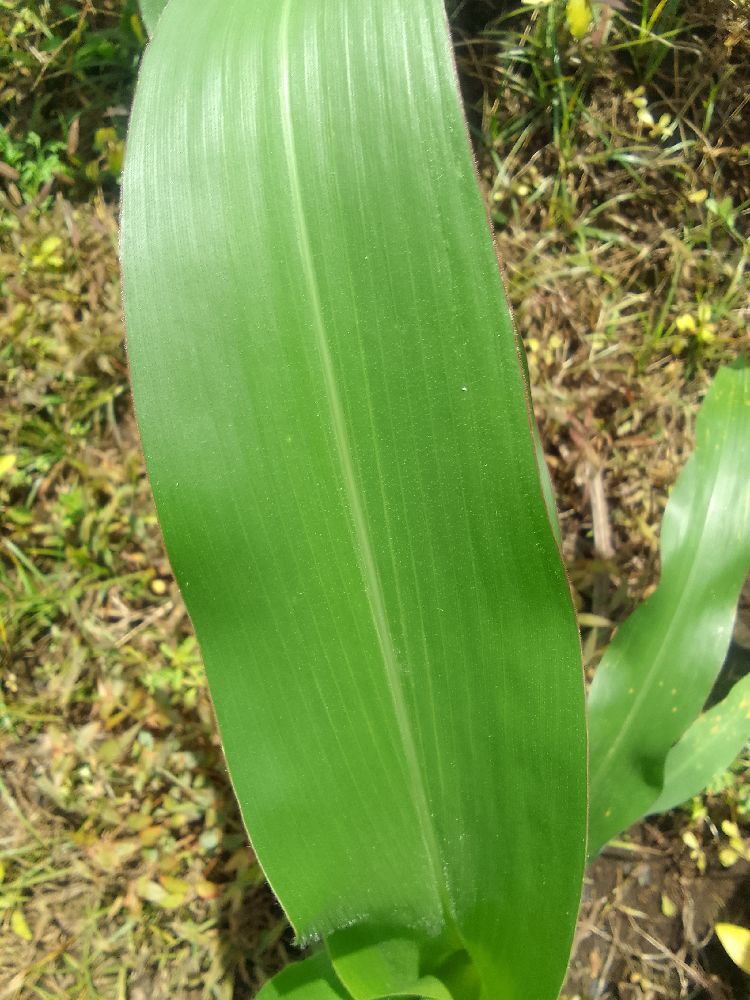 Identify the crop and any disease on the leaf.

maize, healthy
